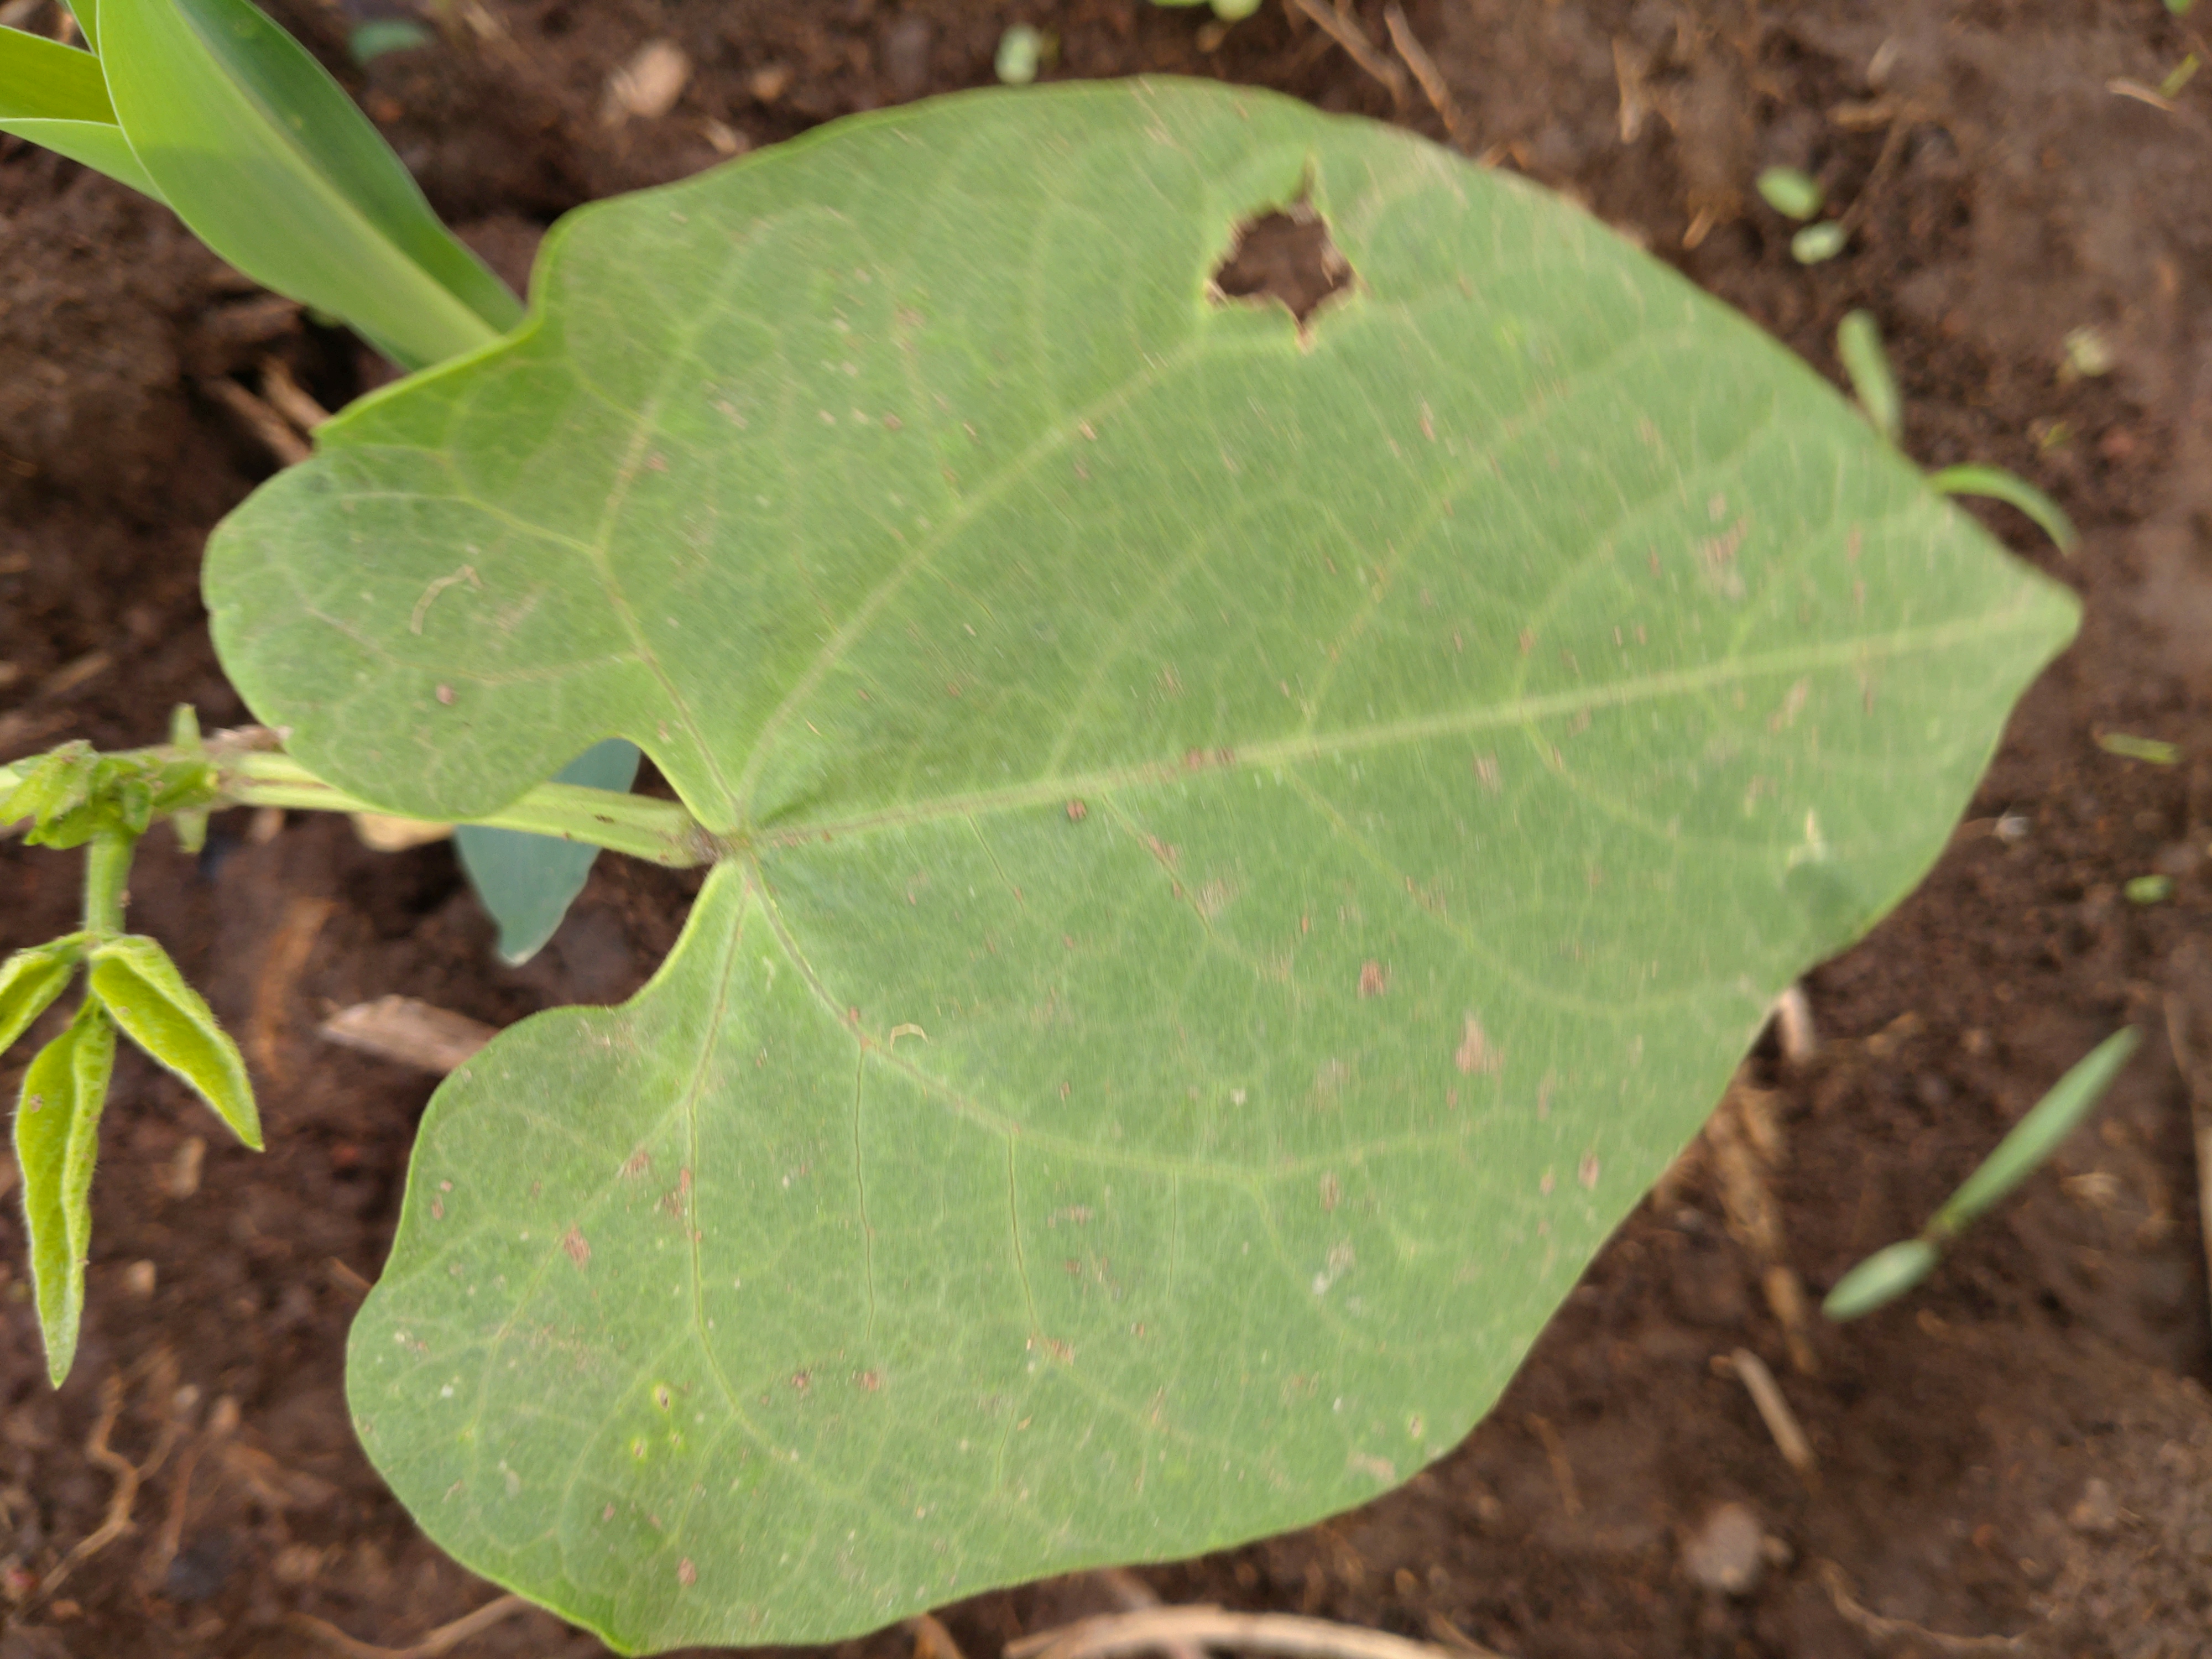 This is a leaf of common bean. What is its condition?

healthy
